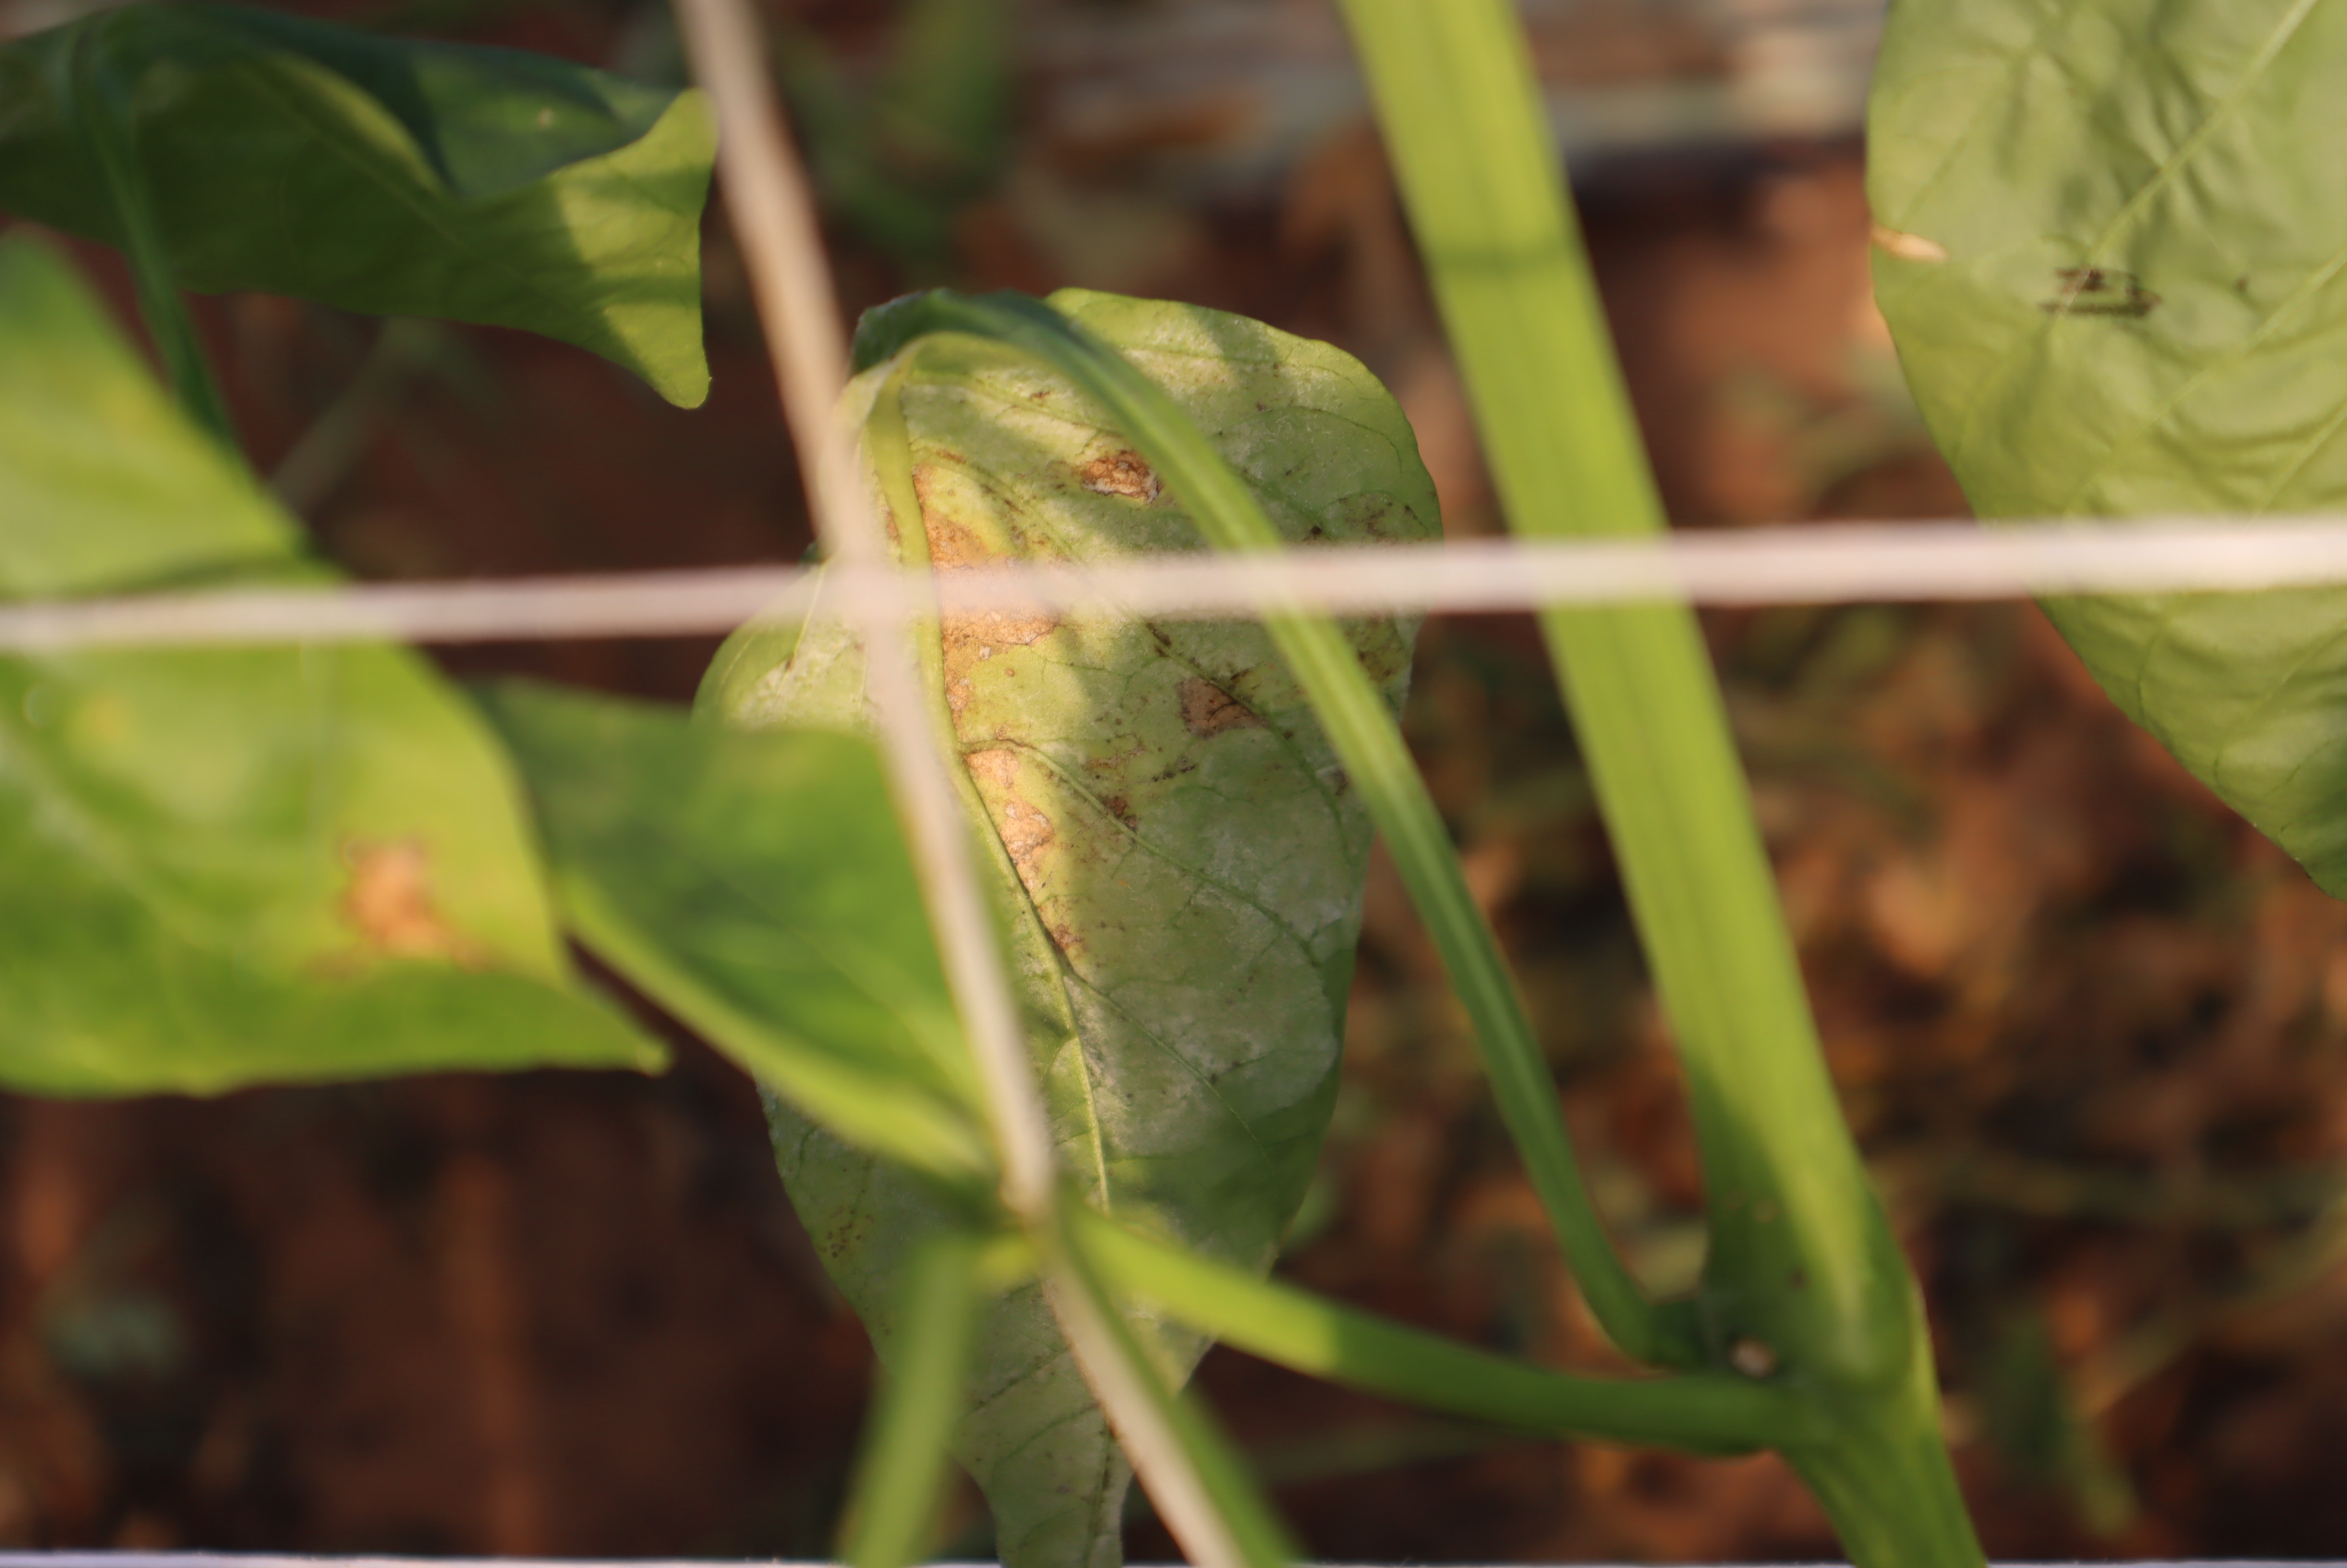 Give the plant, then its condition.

bell pepper, downy mildew, powdery mildew
